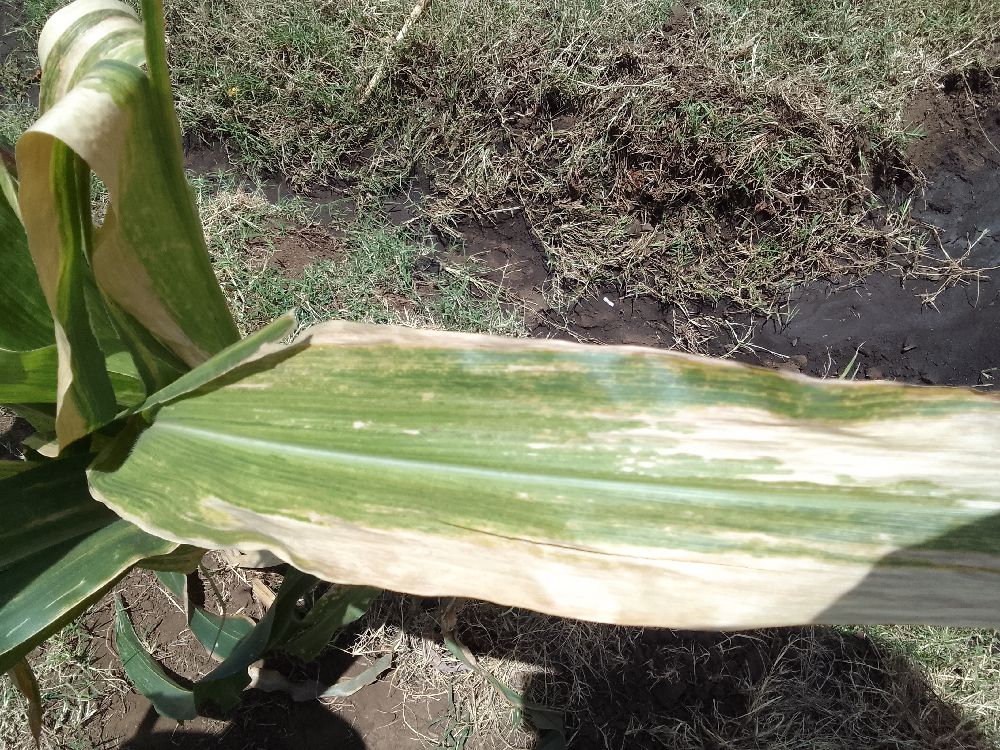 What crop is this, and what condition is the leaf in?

maize, maize lethal necrosis
